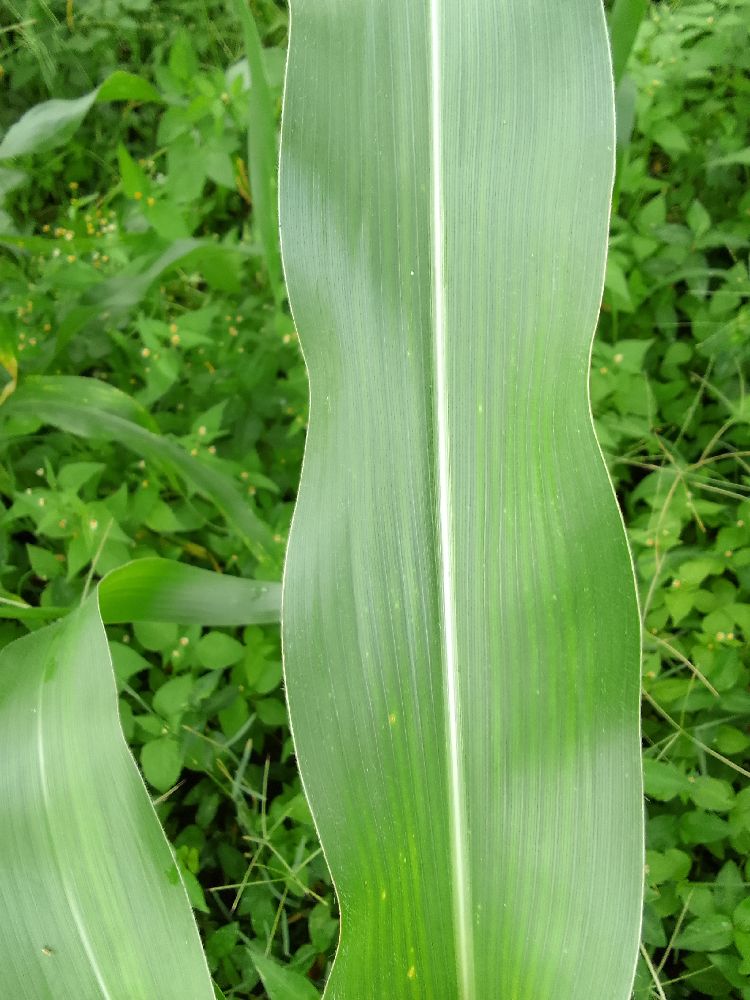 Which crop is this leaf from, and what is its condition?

maize, healthy
